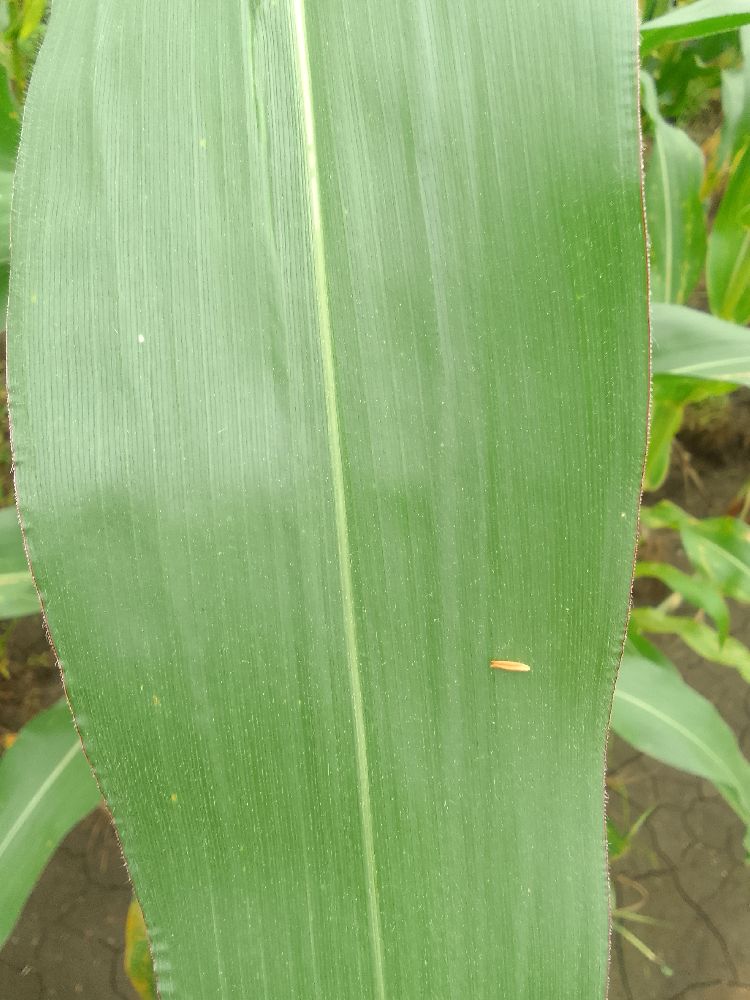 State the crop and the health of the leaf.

maize, healthy
